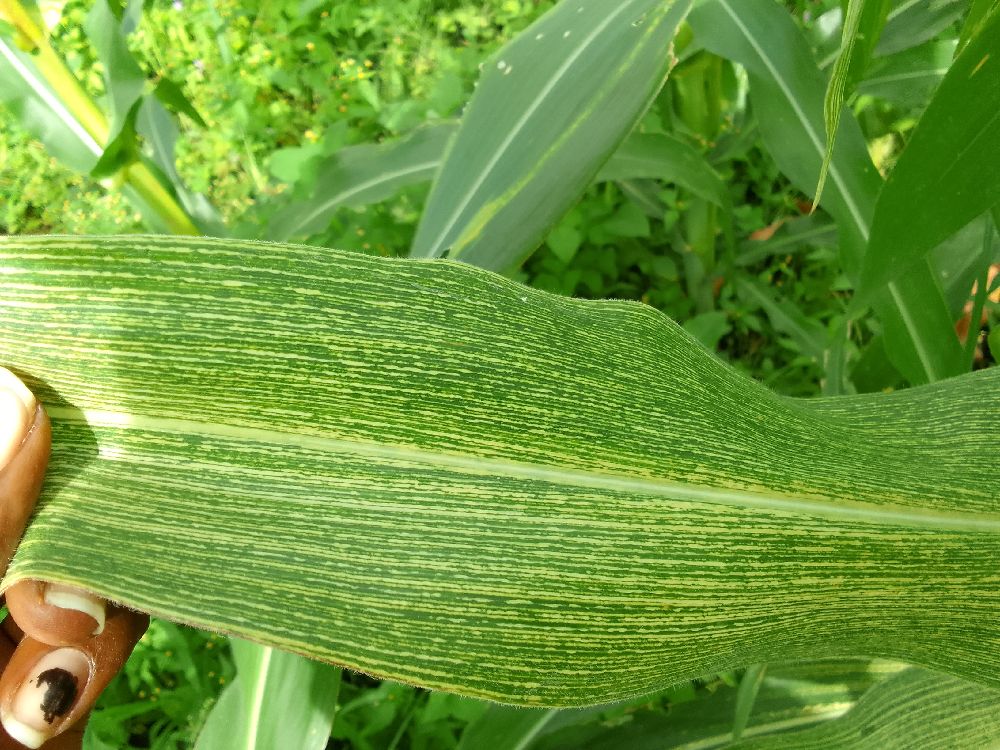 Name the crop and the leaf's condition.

maize, maize streak virus
